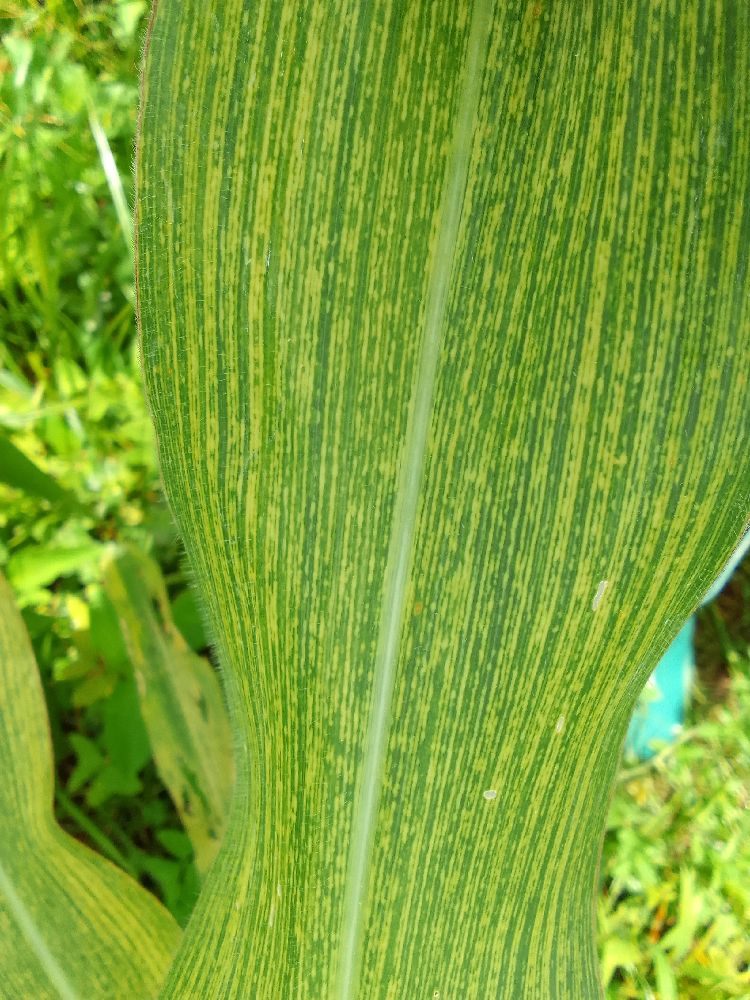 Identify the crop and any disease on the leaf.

maize, maize streak virus
